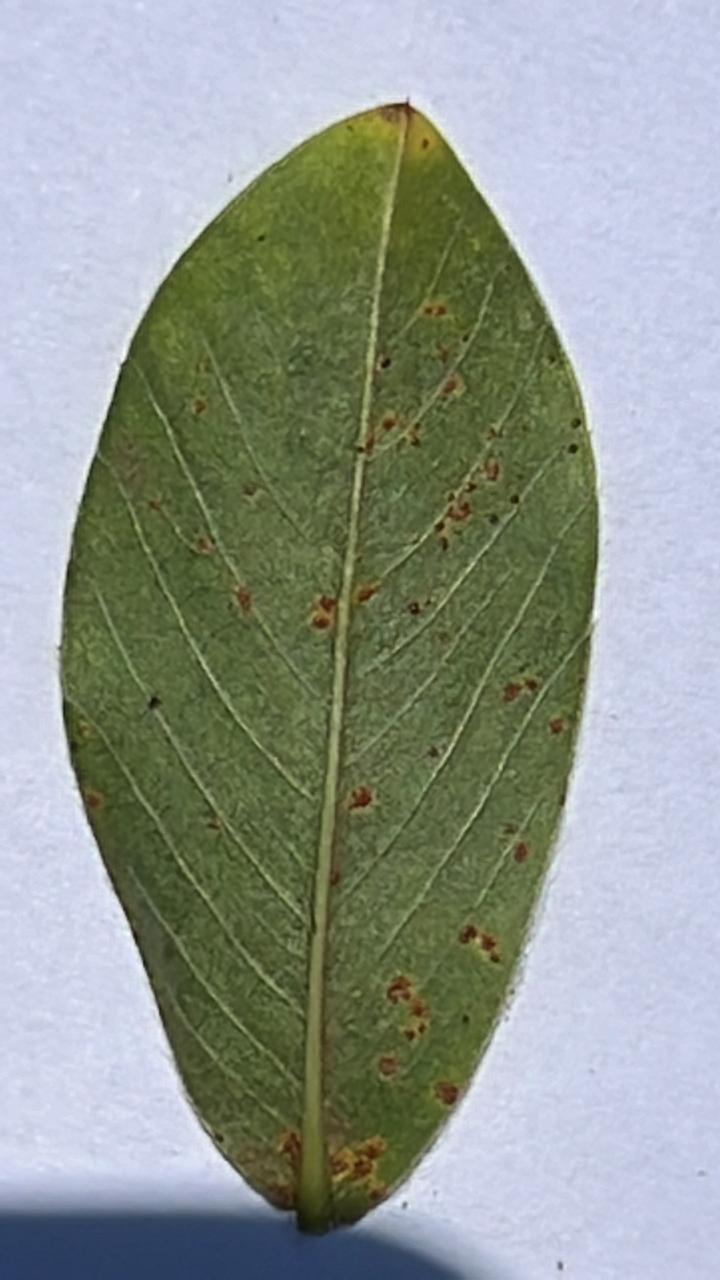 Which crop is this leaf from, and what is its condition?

peanut, puccinia arachidis
